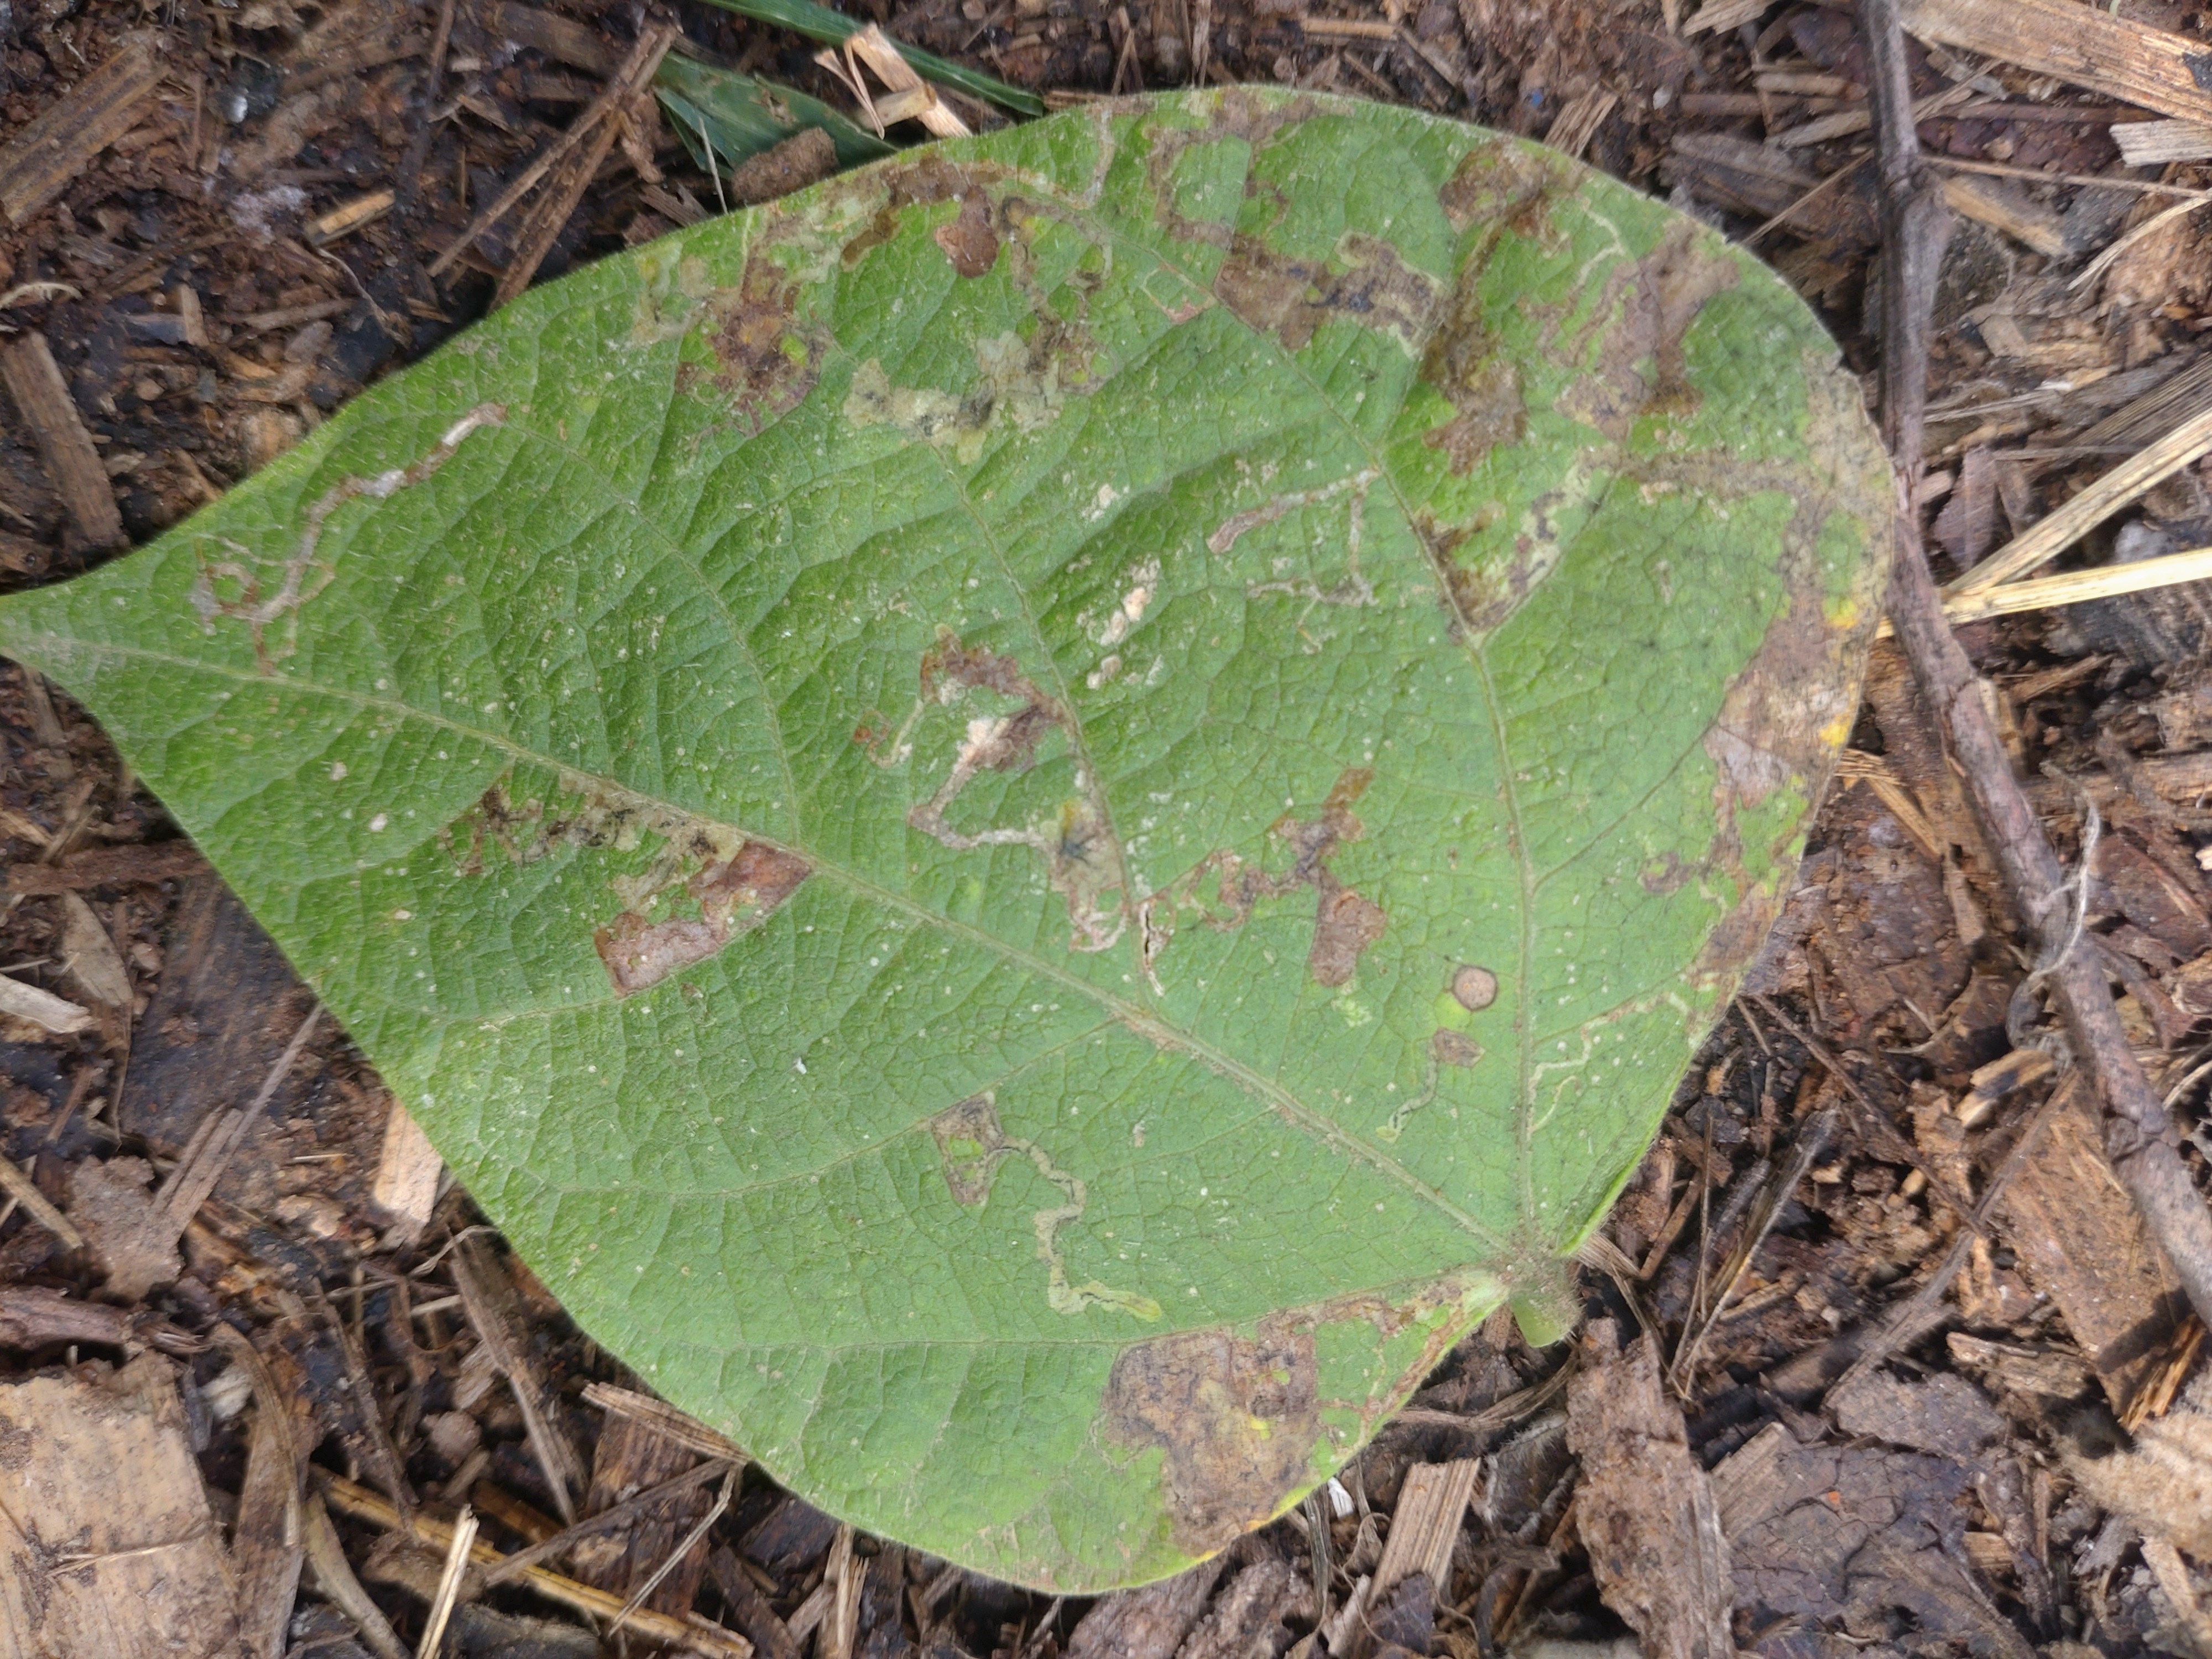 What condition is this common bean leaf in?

anthracnose
